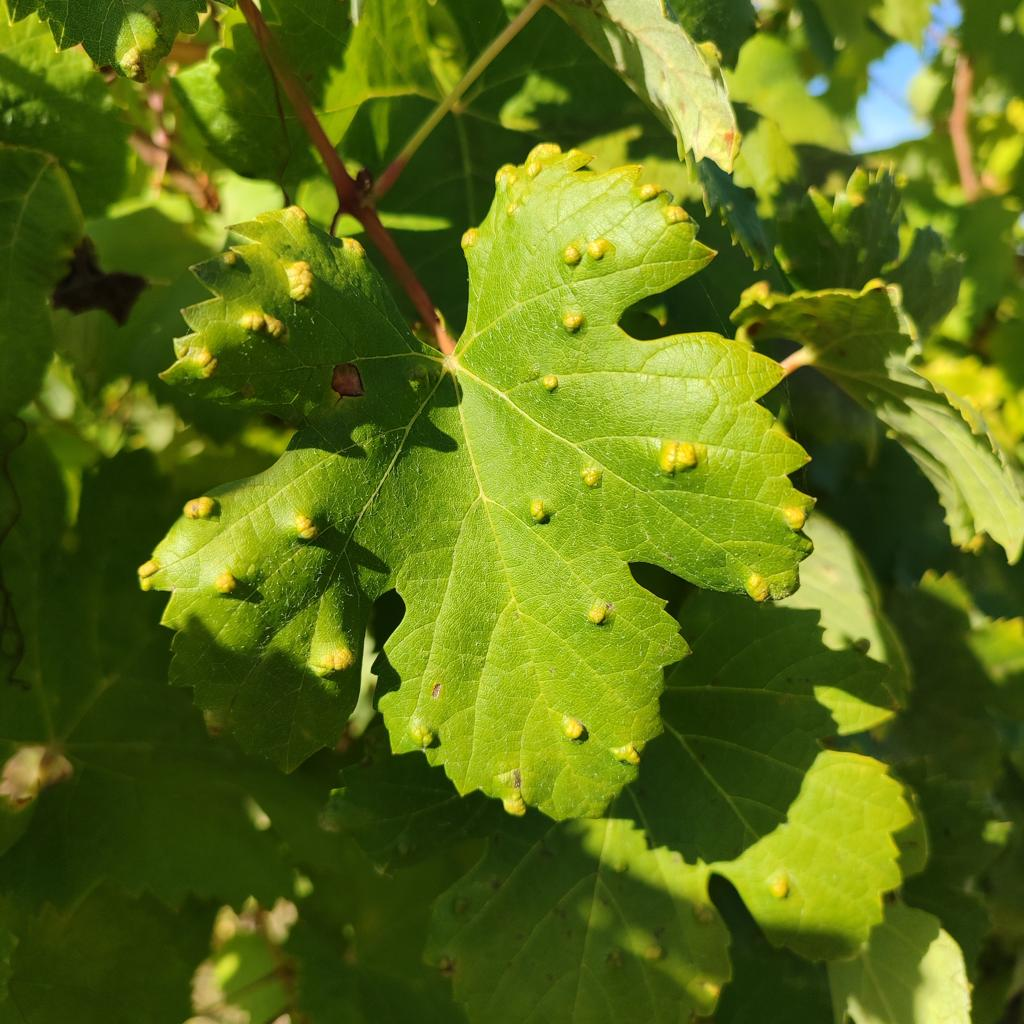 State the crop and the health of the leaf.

grapevine, erineum mite
